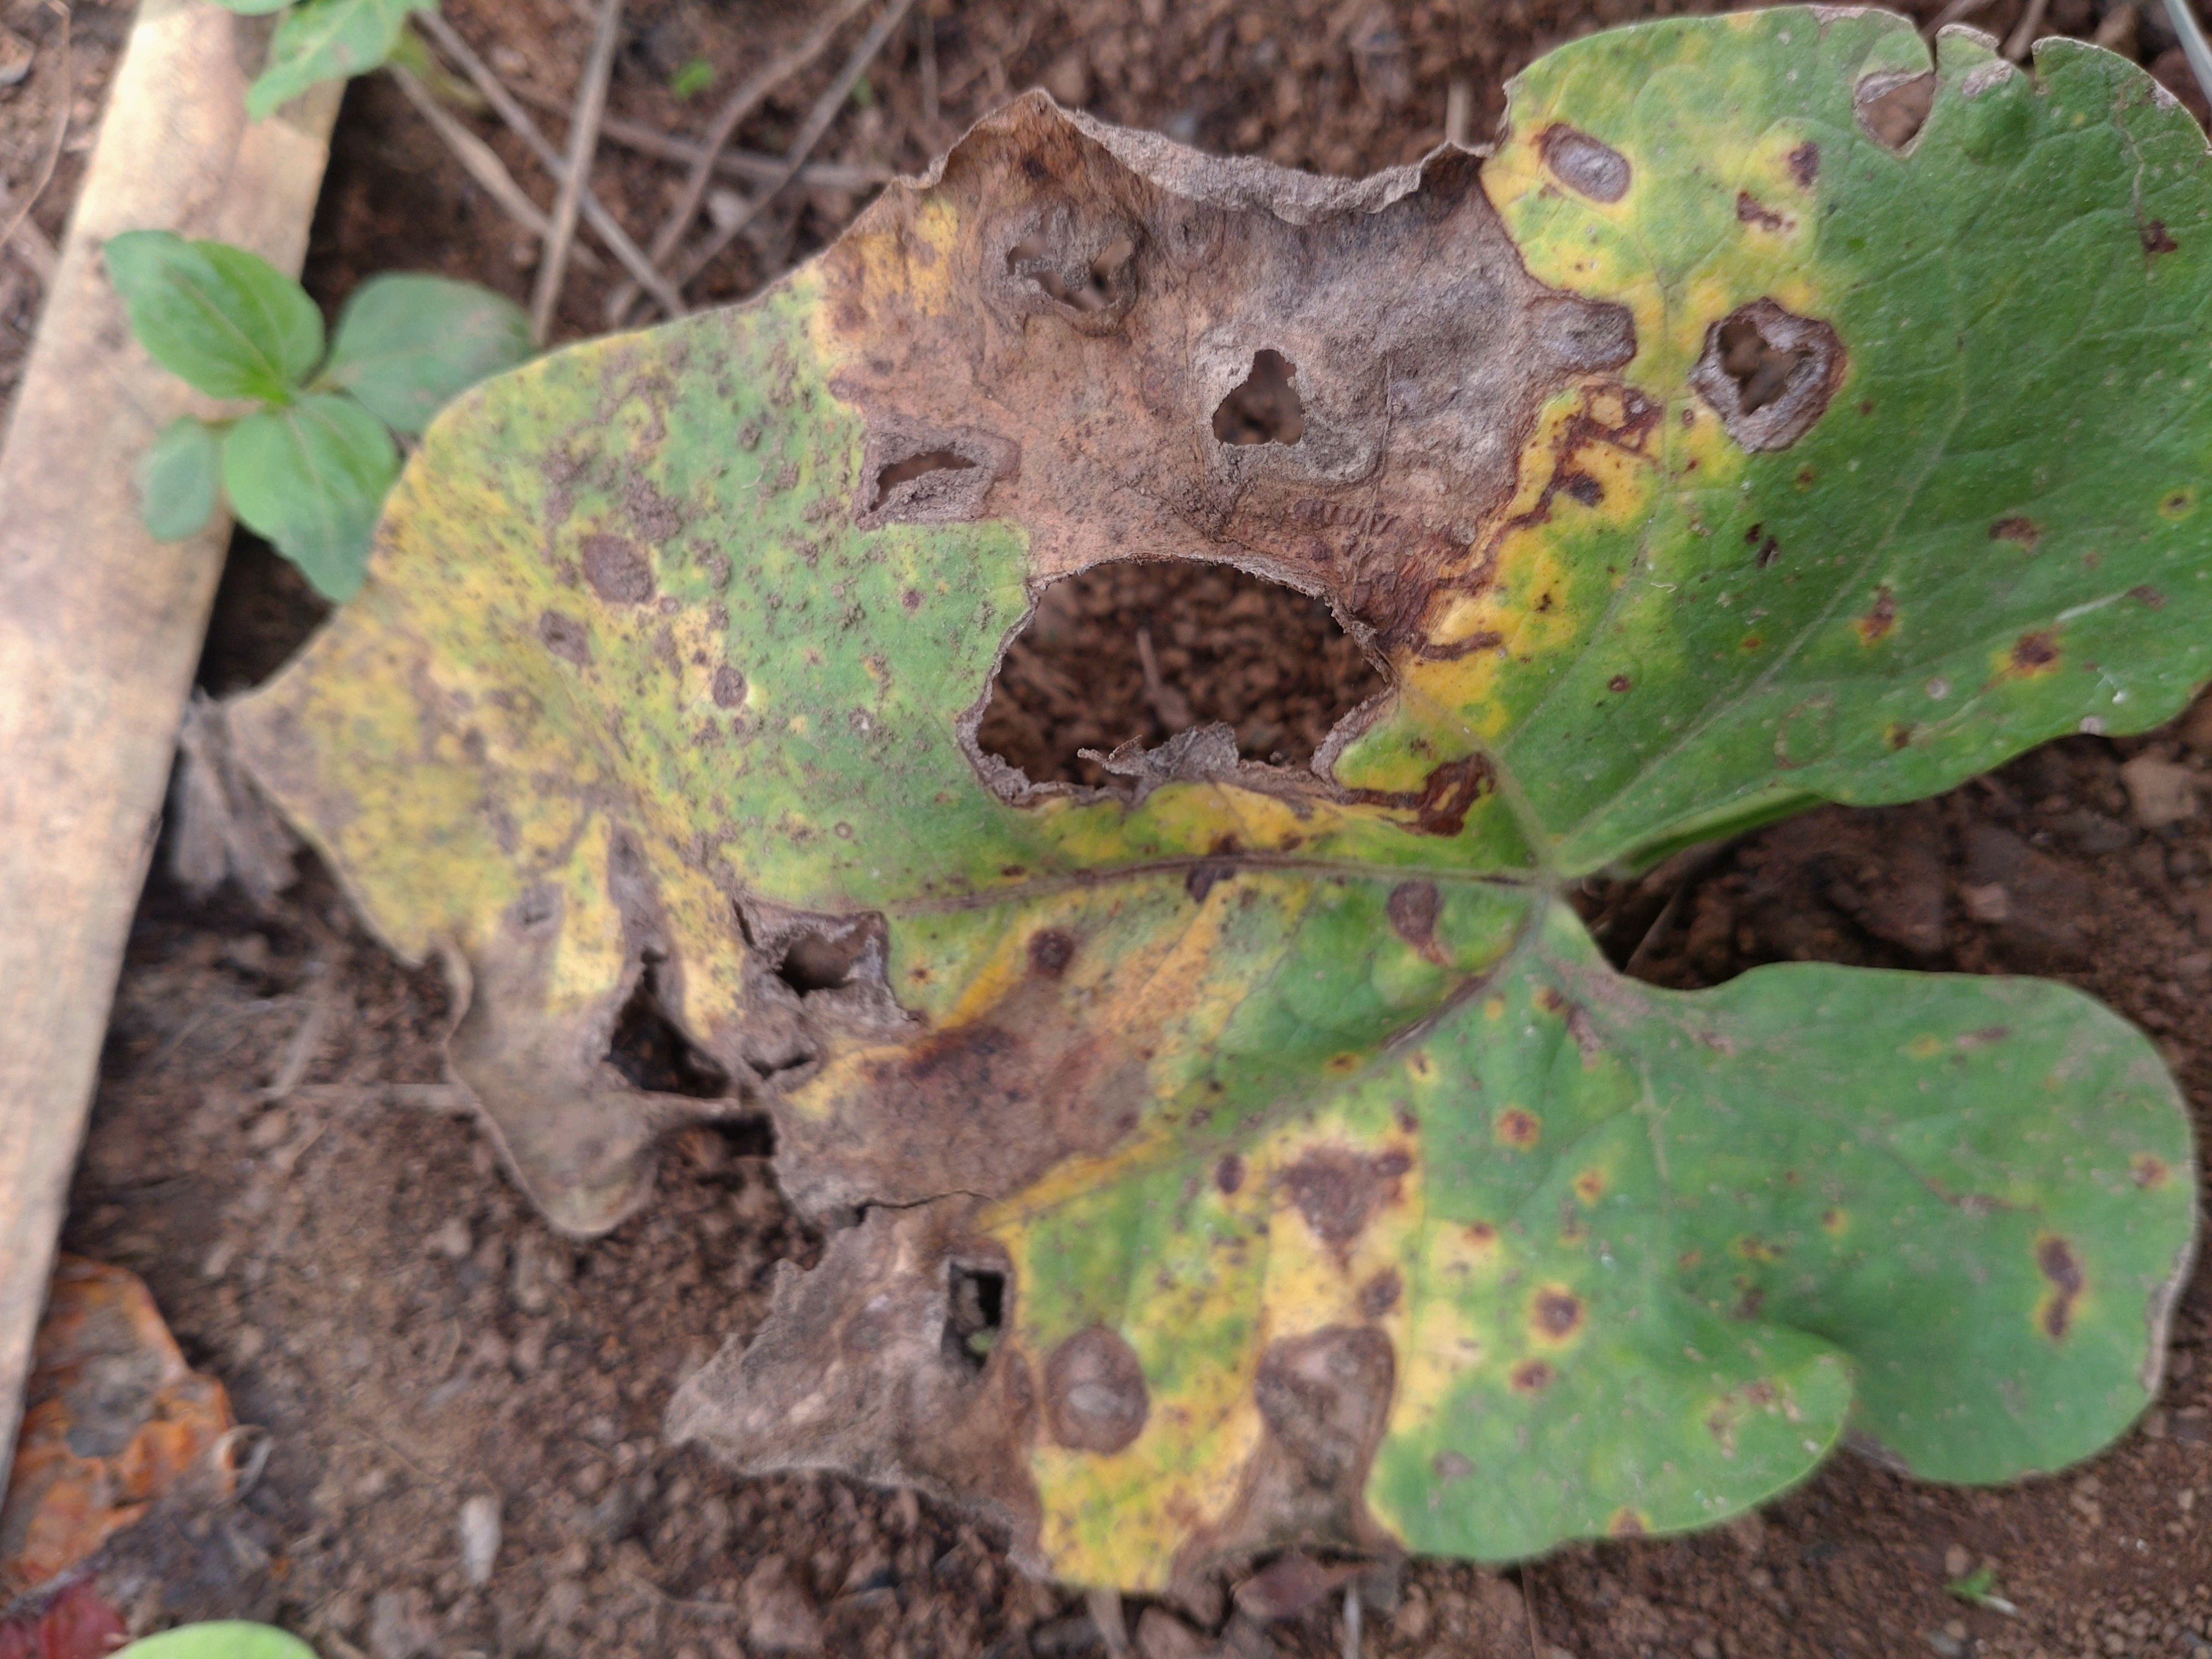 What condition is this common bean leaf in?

rust
